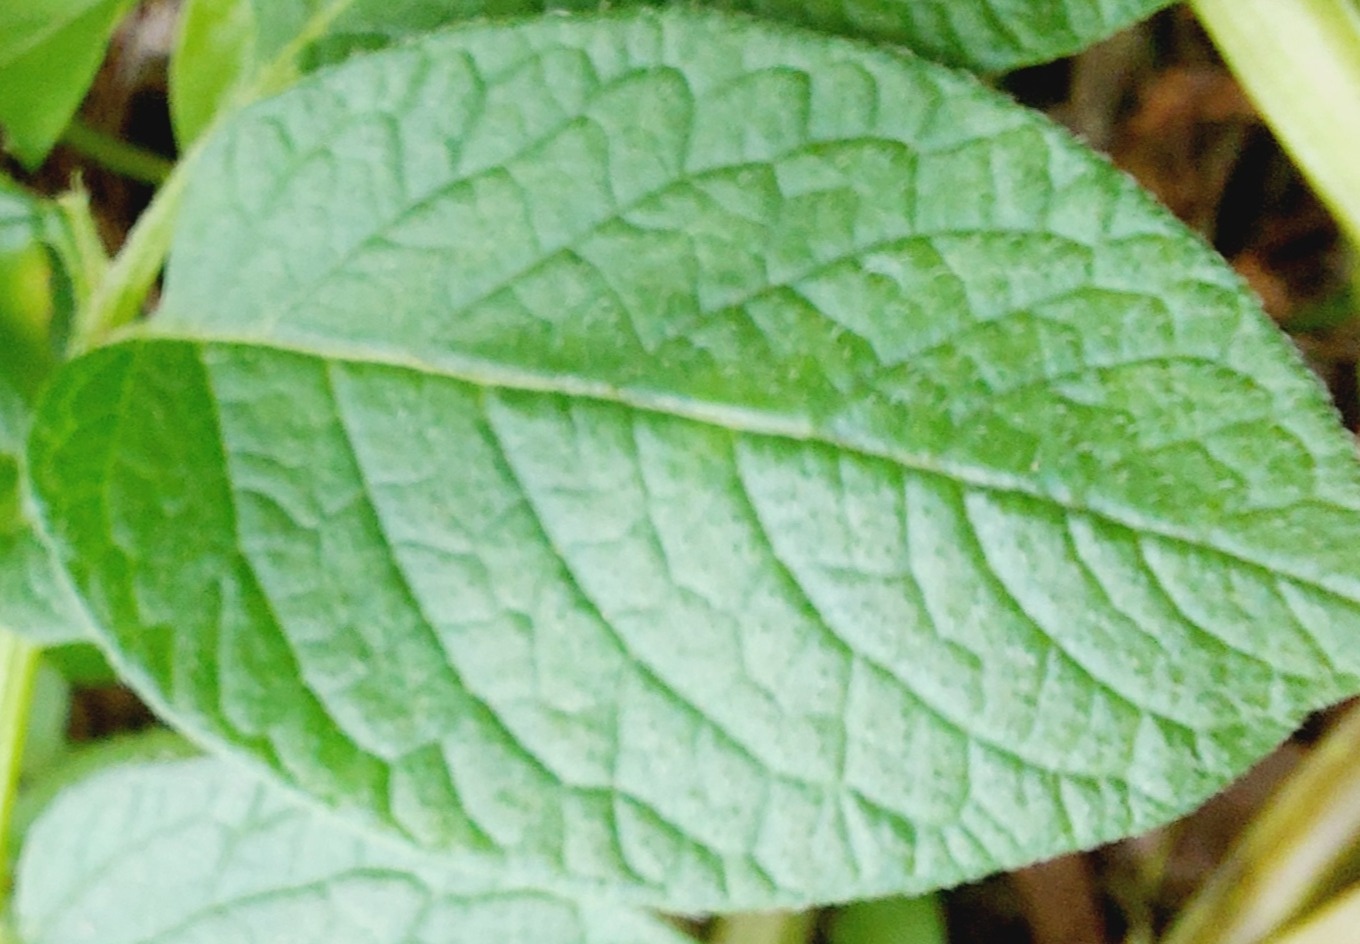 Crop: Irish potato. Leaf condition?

healthy
